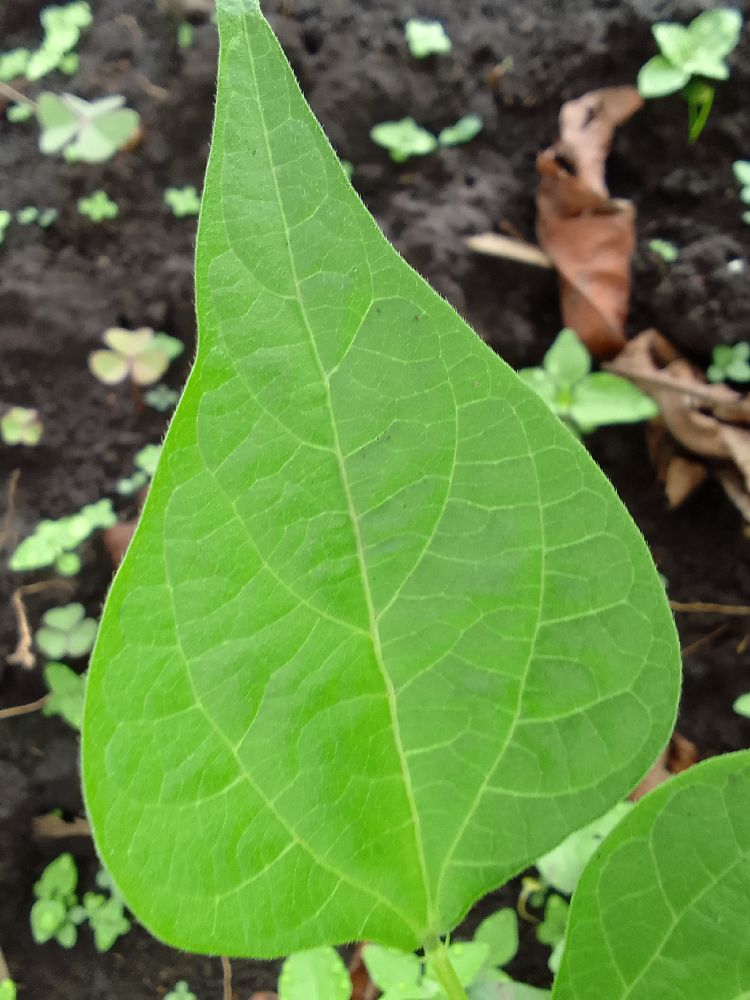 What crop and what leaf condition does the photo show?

common bean, healthy
